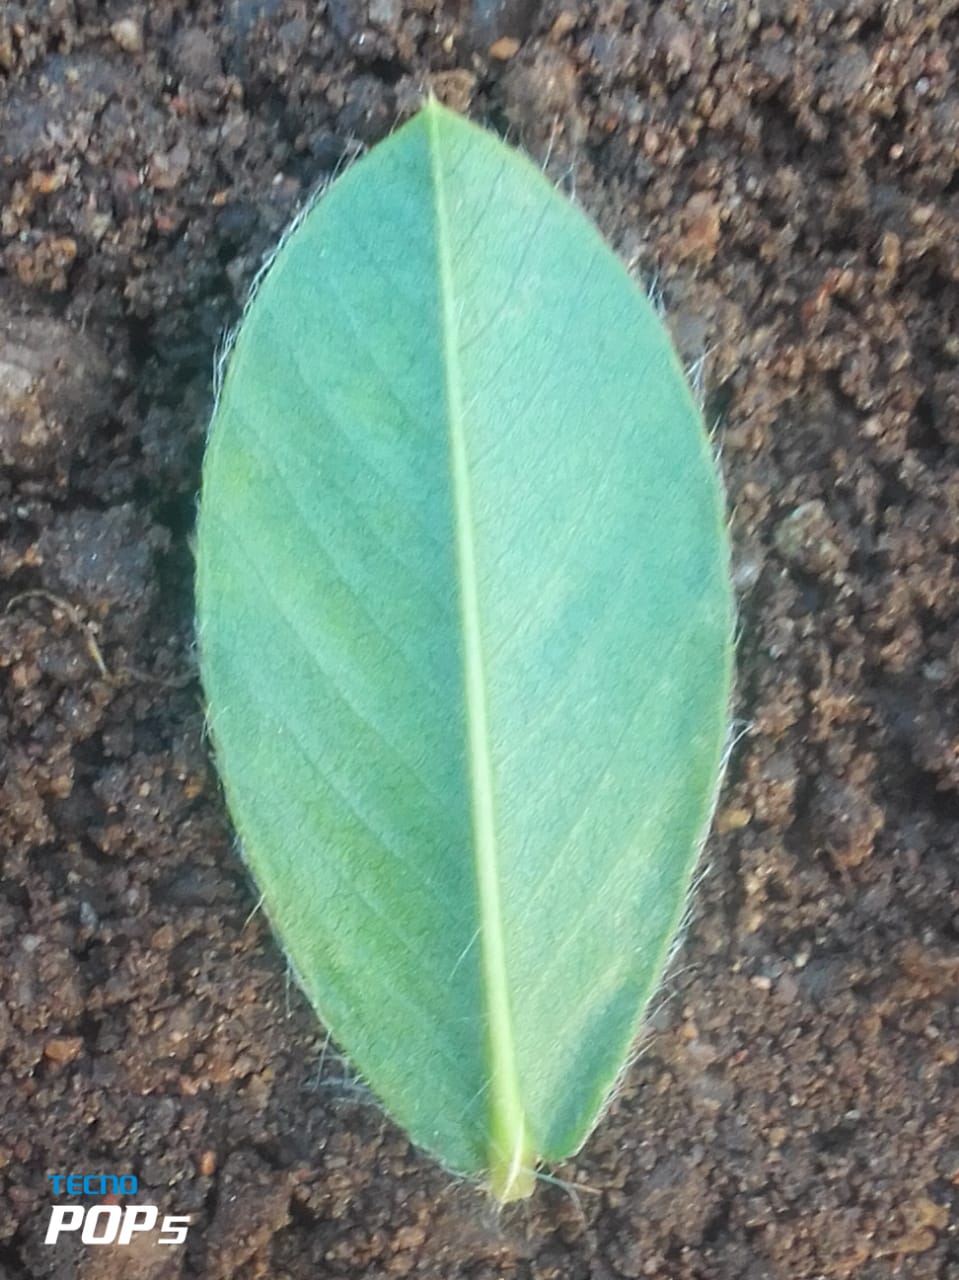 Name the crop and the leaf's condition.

peanut, healthy leaves
